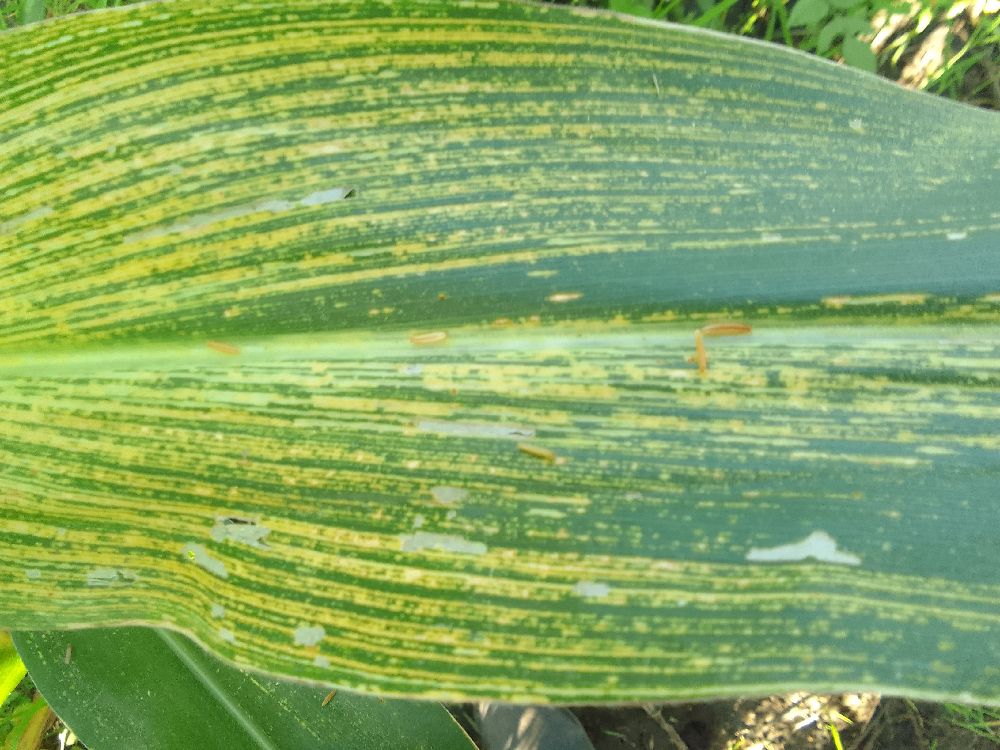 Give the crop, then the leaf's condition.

maize, maize streak virus
